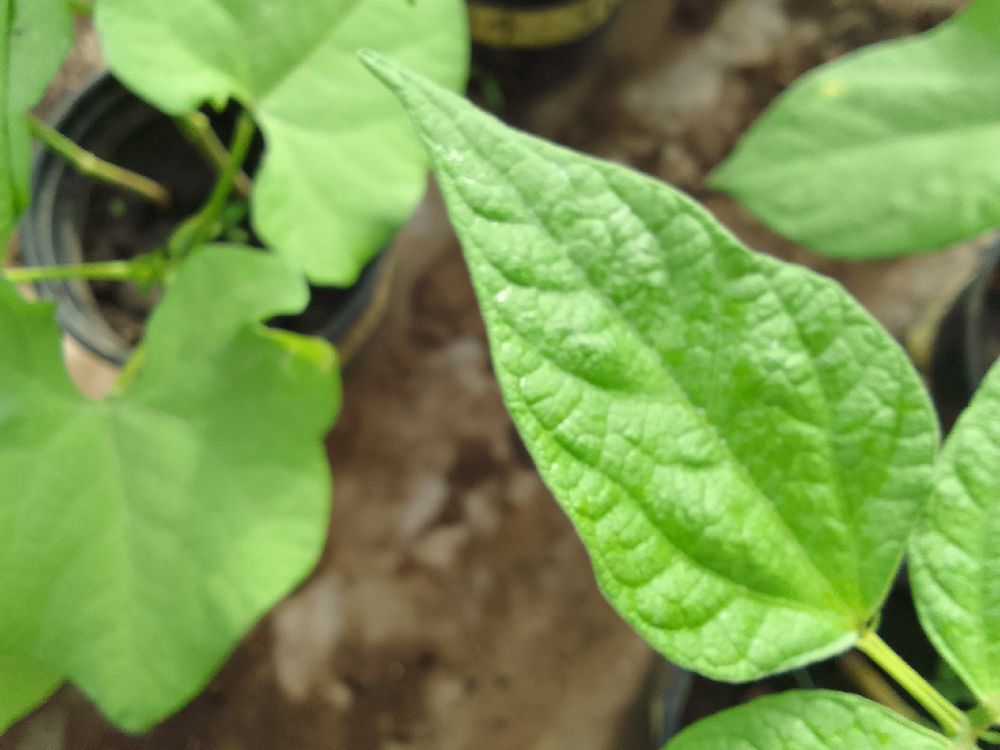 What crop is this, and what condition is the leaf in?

common bean, healthy
